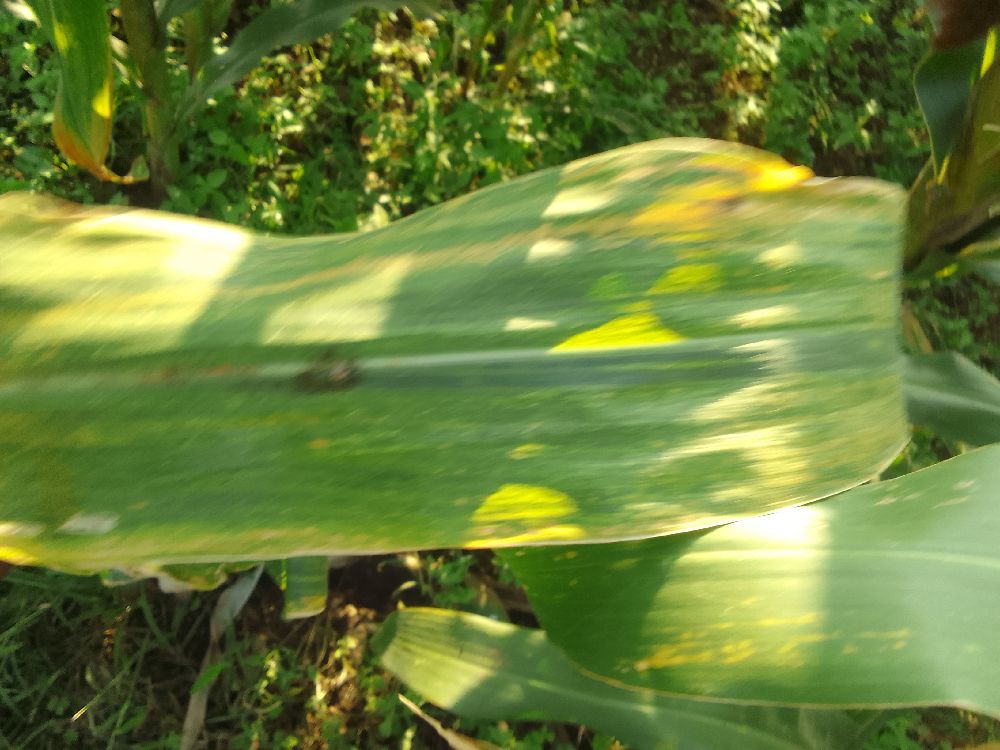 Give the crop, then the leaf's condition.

maize, maize lethal necrosis
